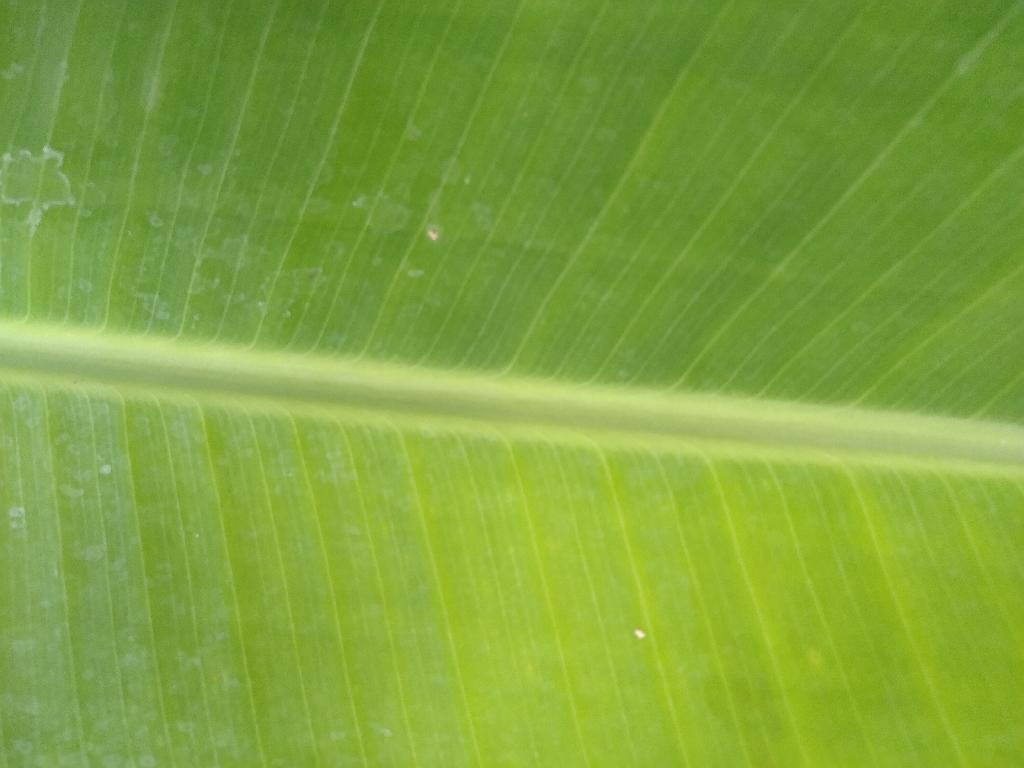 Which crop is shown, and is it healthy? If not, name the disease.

banana, healthy
